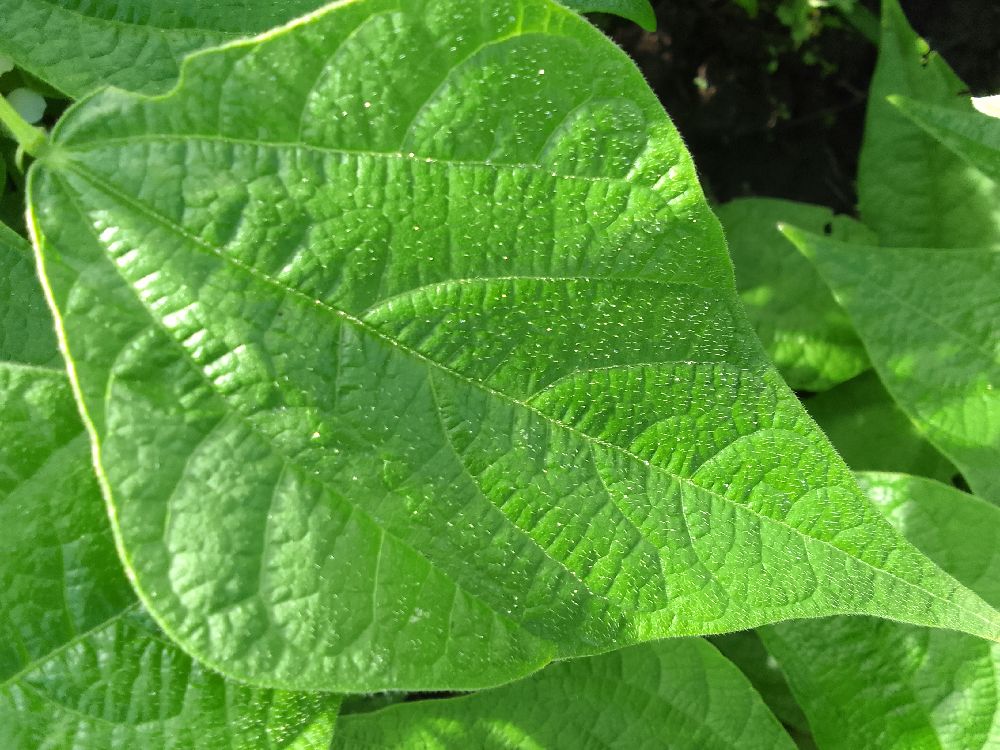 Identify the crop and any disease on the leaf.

common bean, healthy
